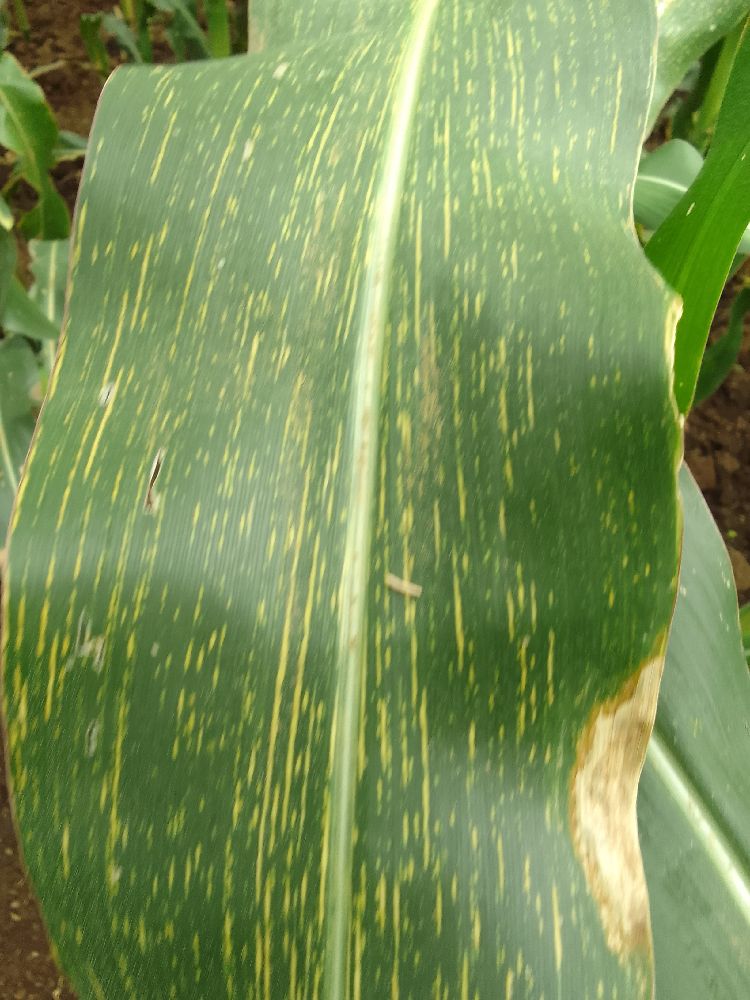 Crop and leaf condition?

maize, maize streak virus
